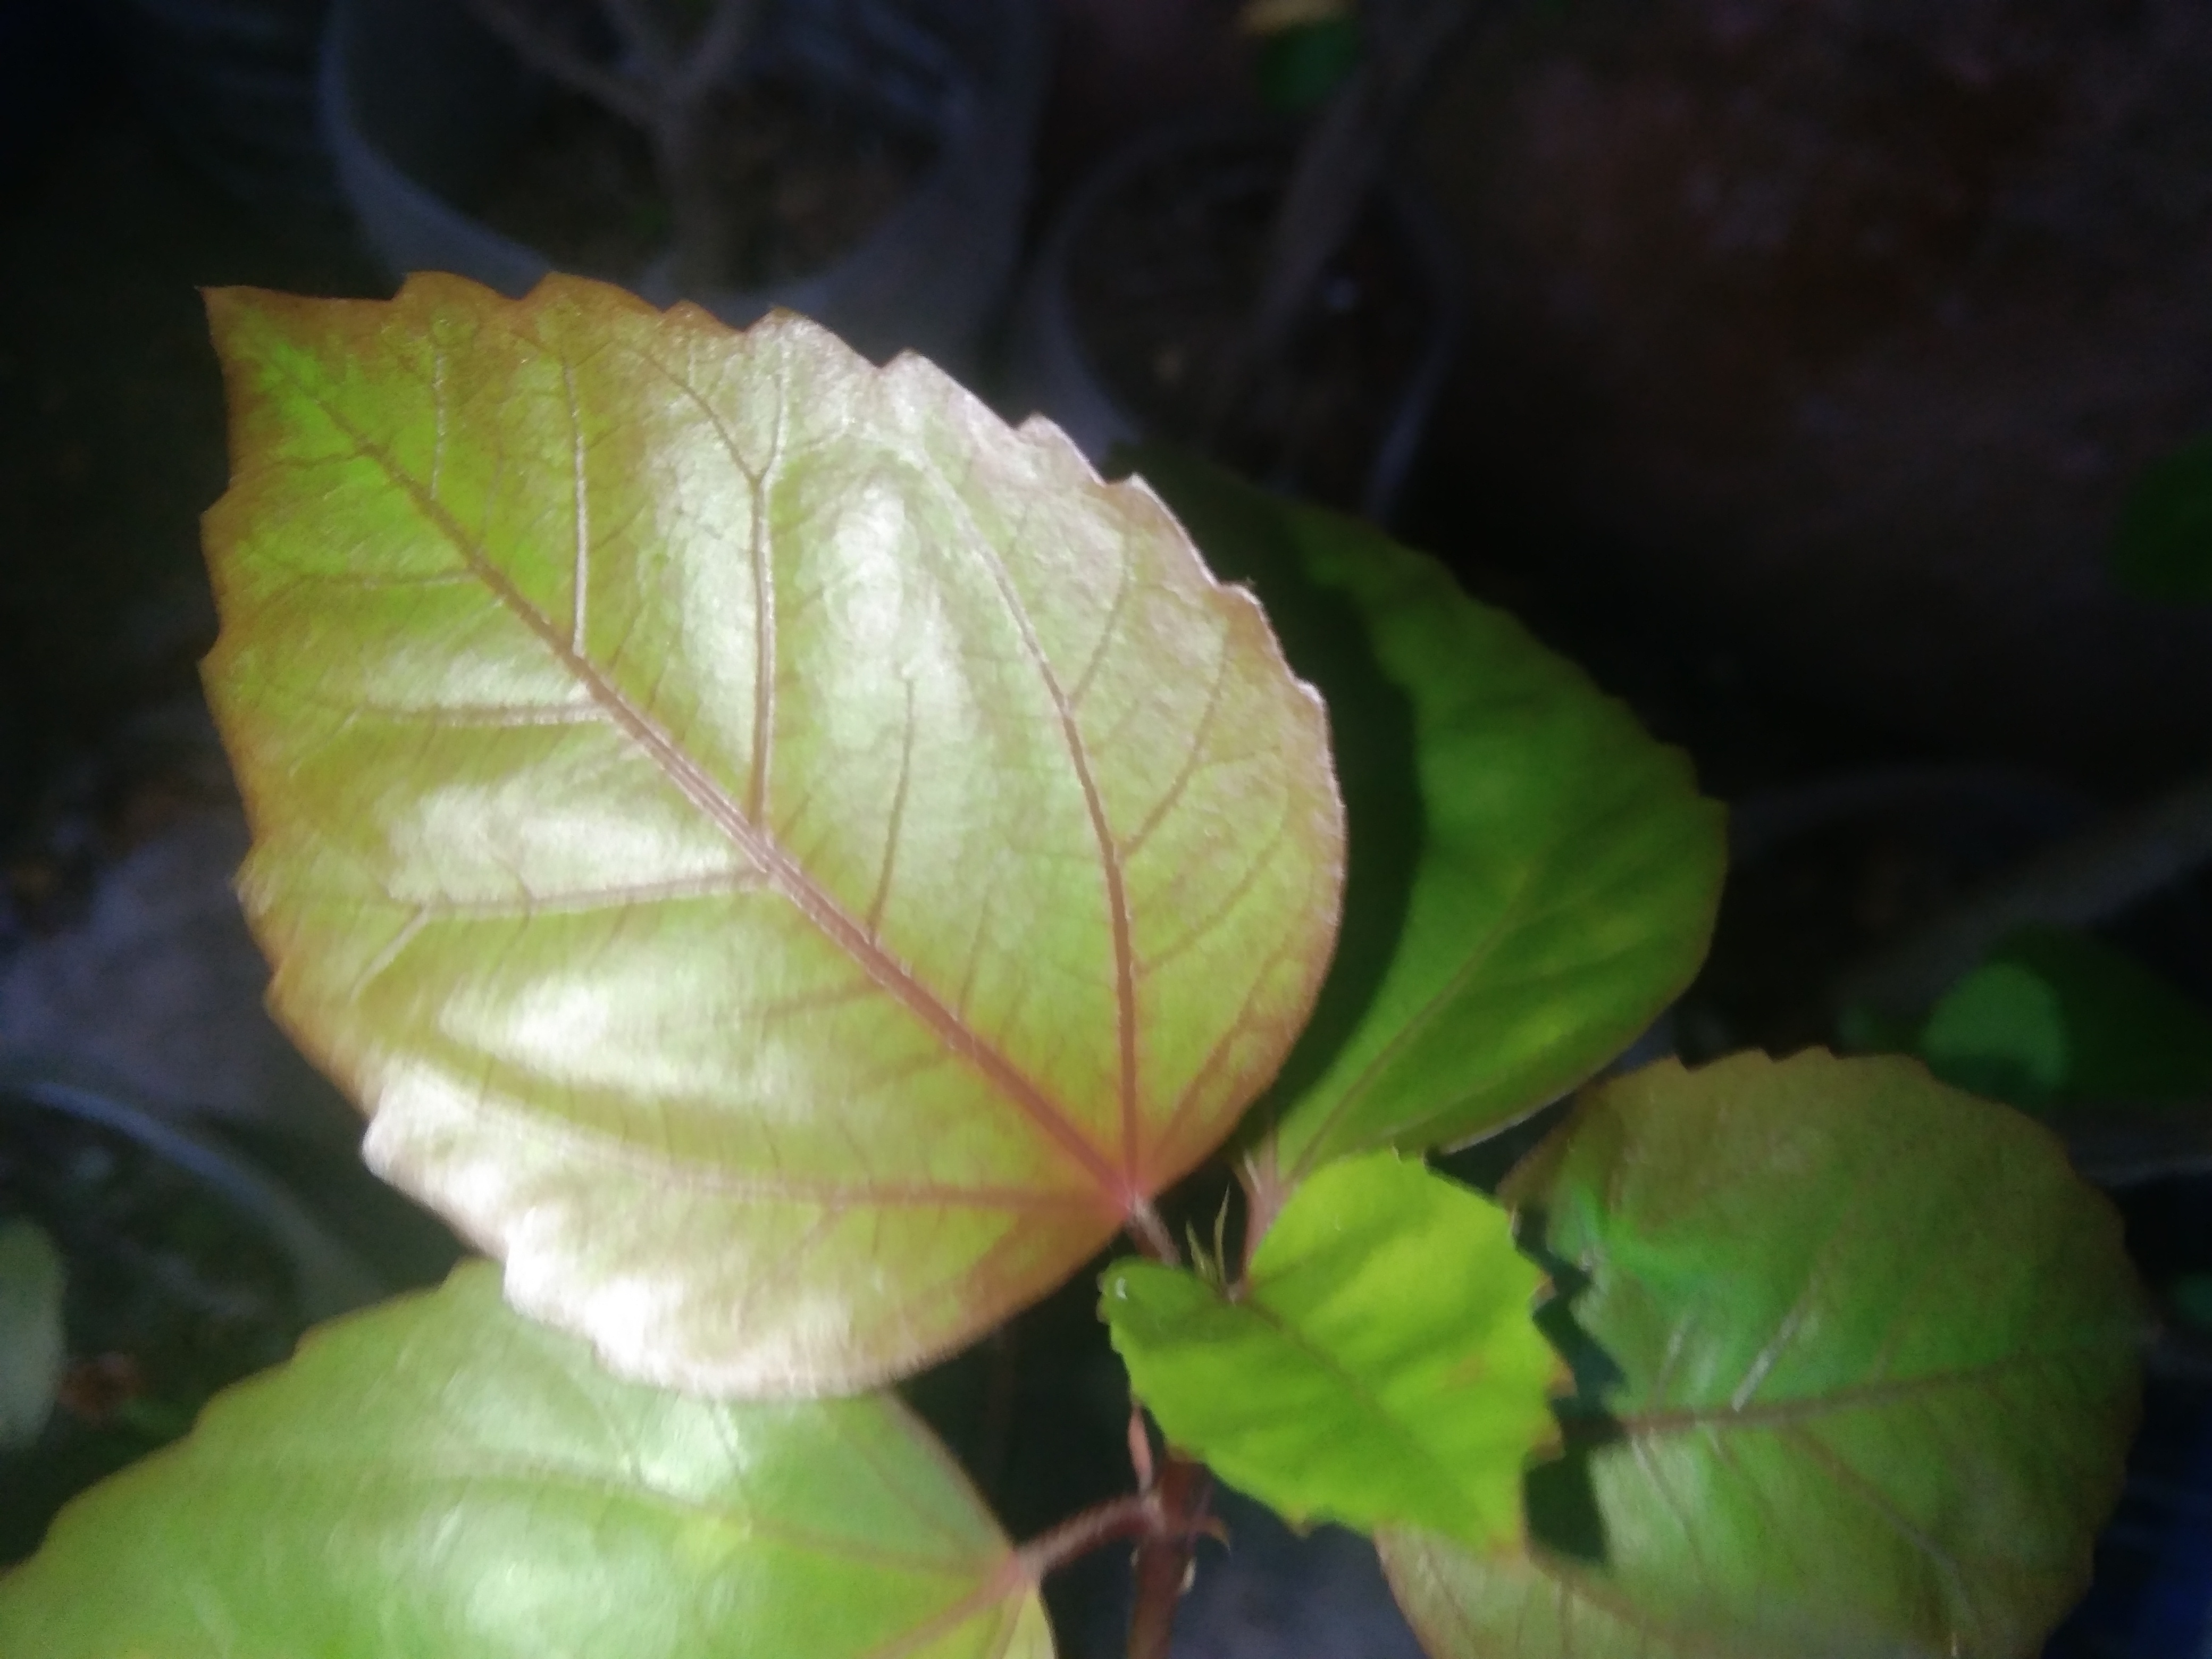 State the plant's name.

hibiscus
